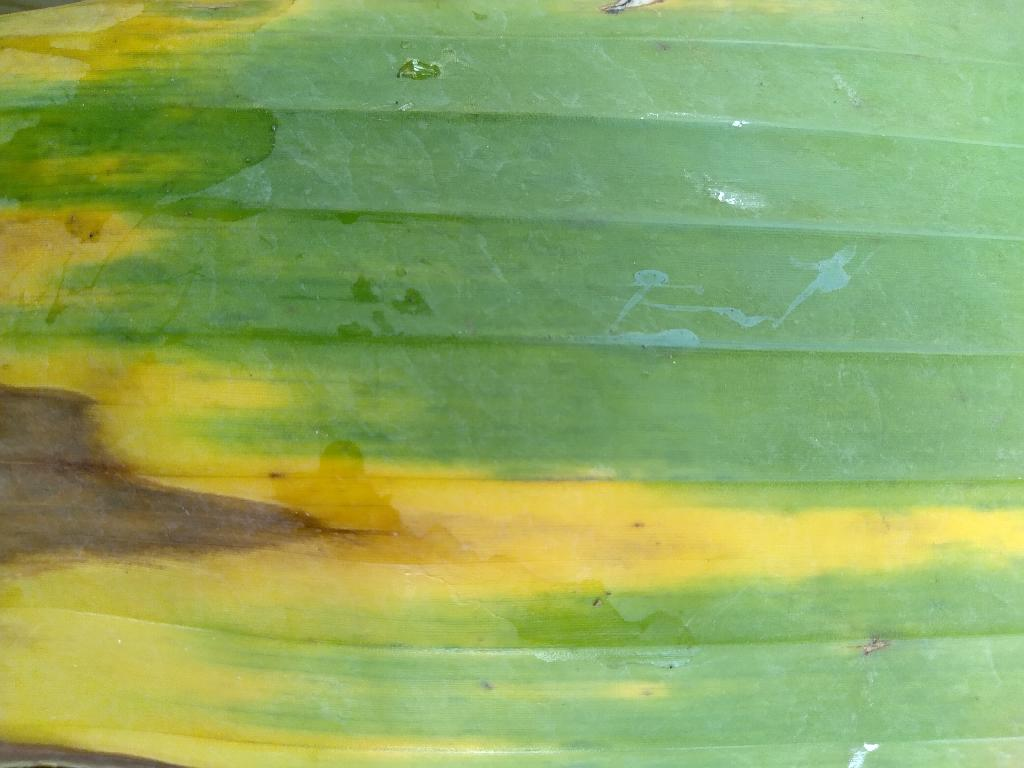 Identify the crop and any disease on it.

banana, fusarium wilt race 1
